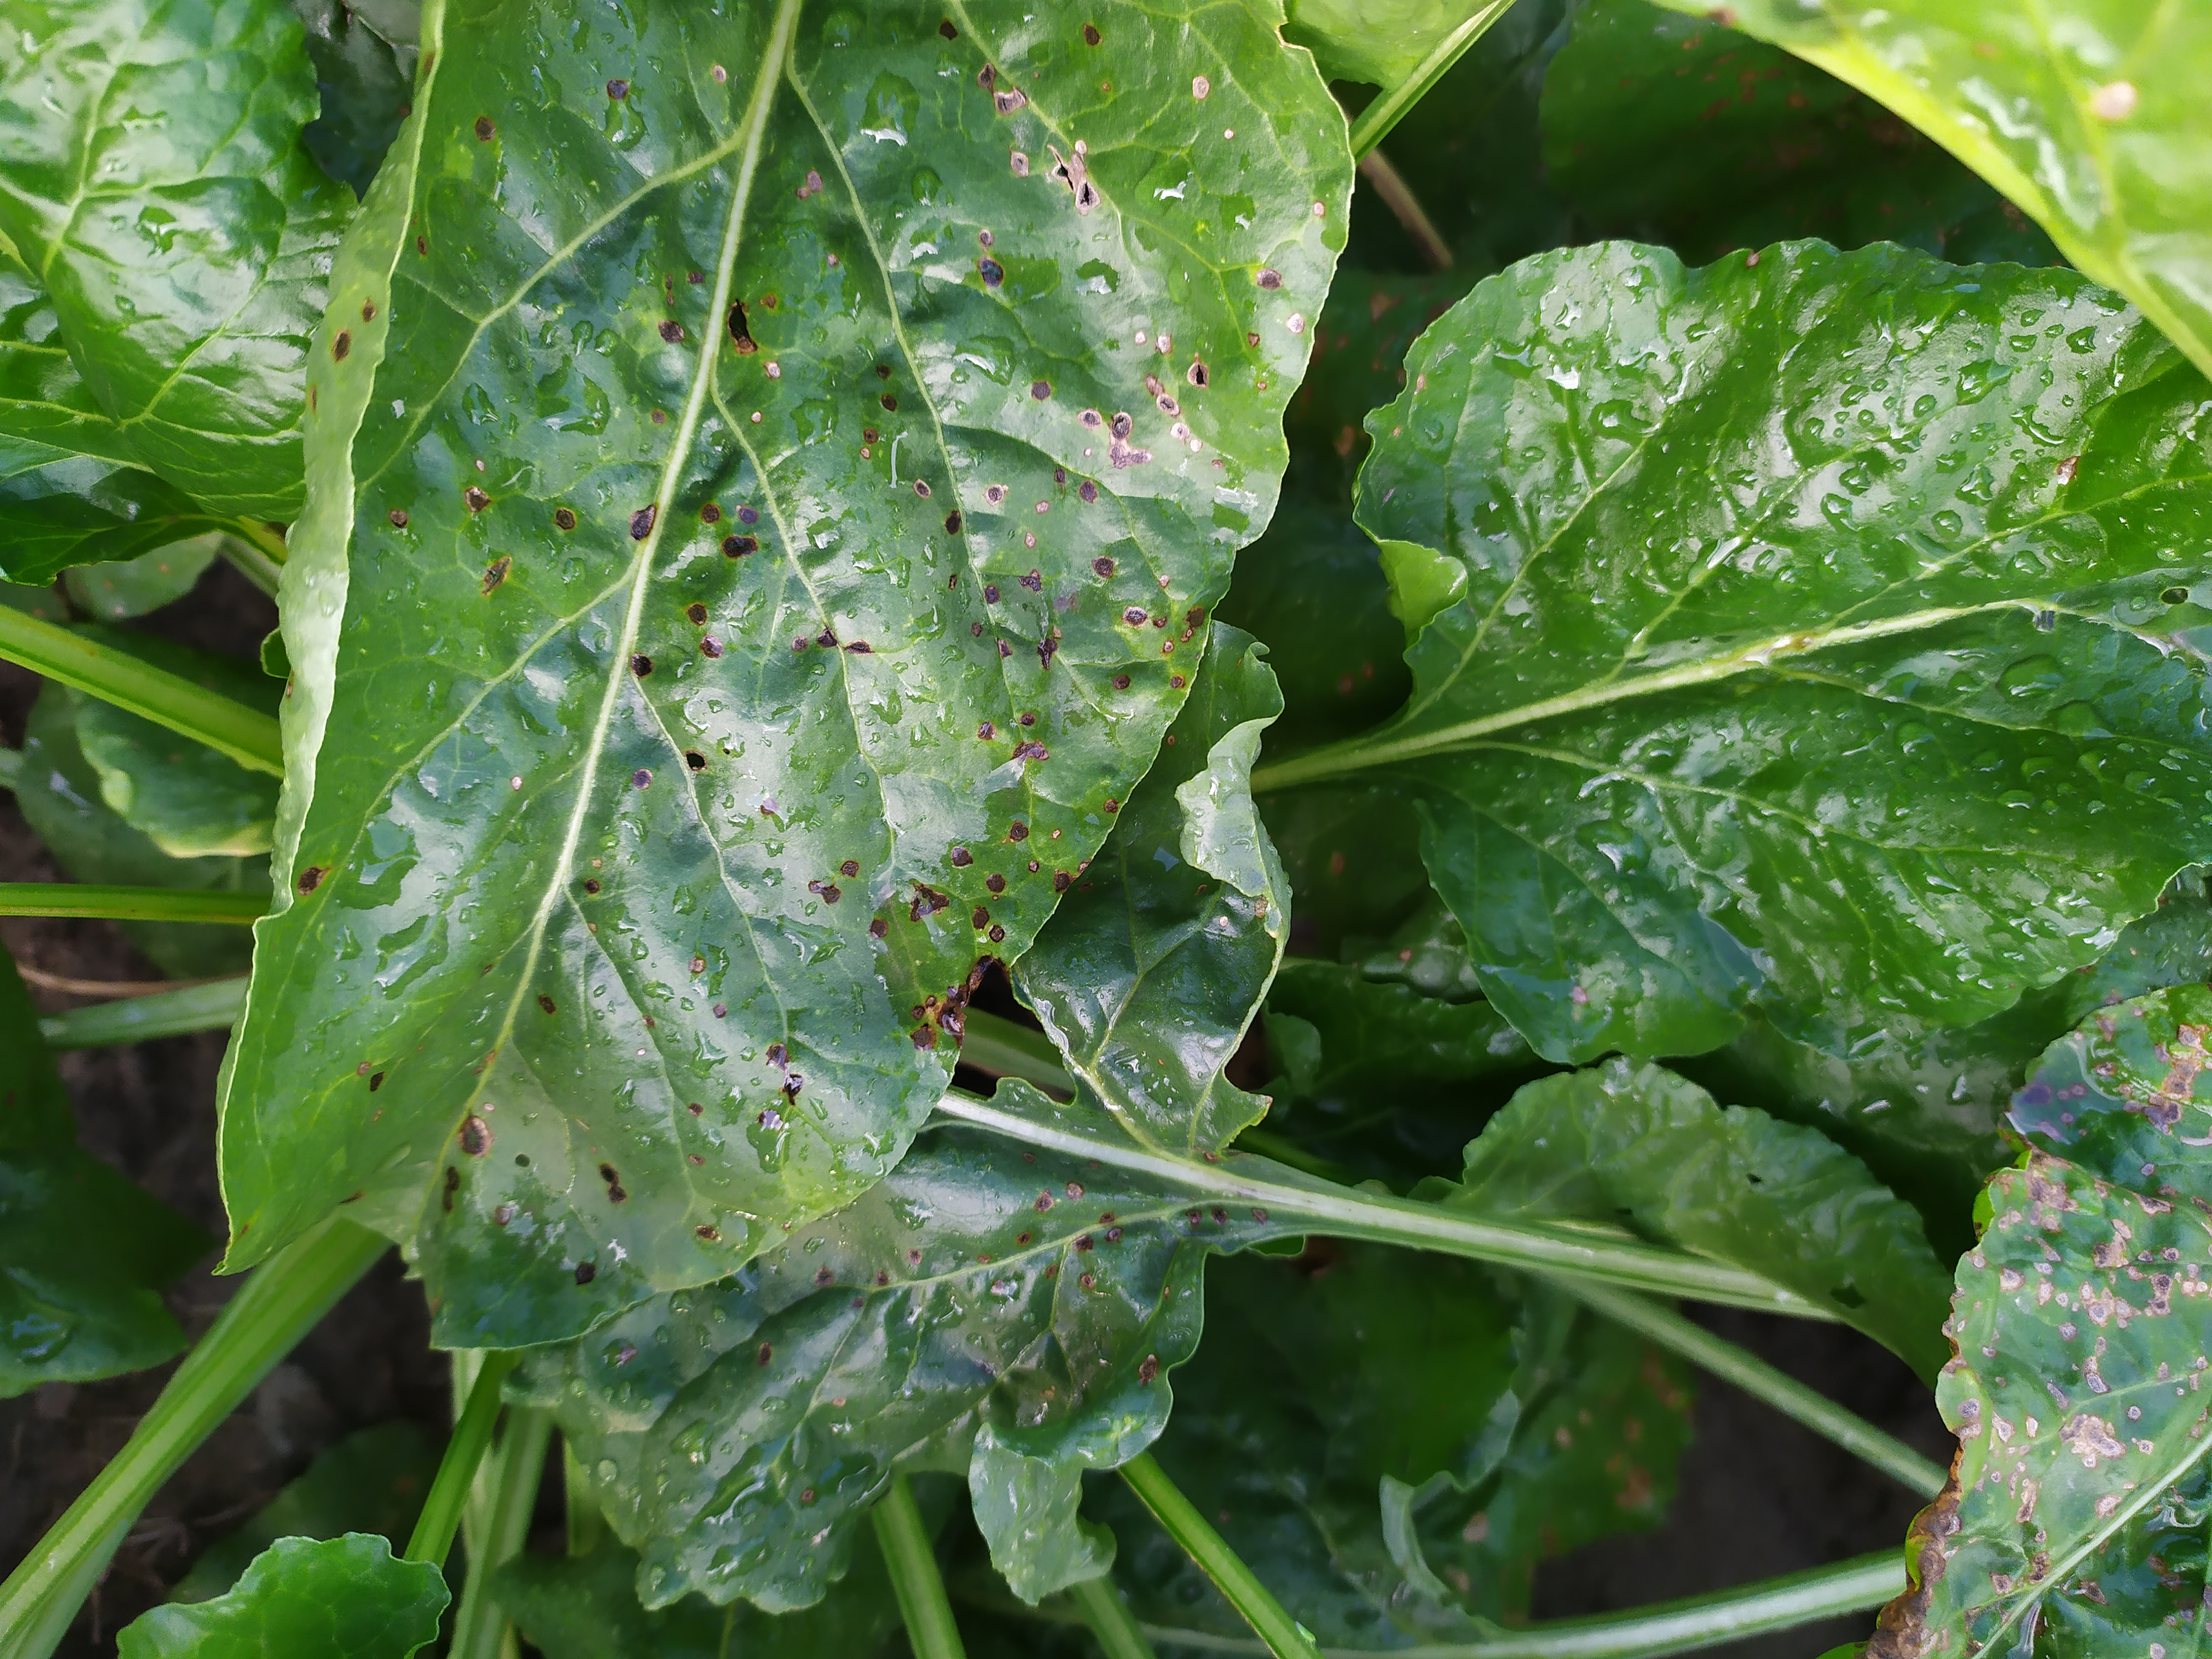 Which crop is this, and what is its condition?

beet, cercospora
